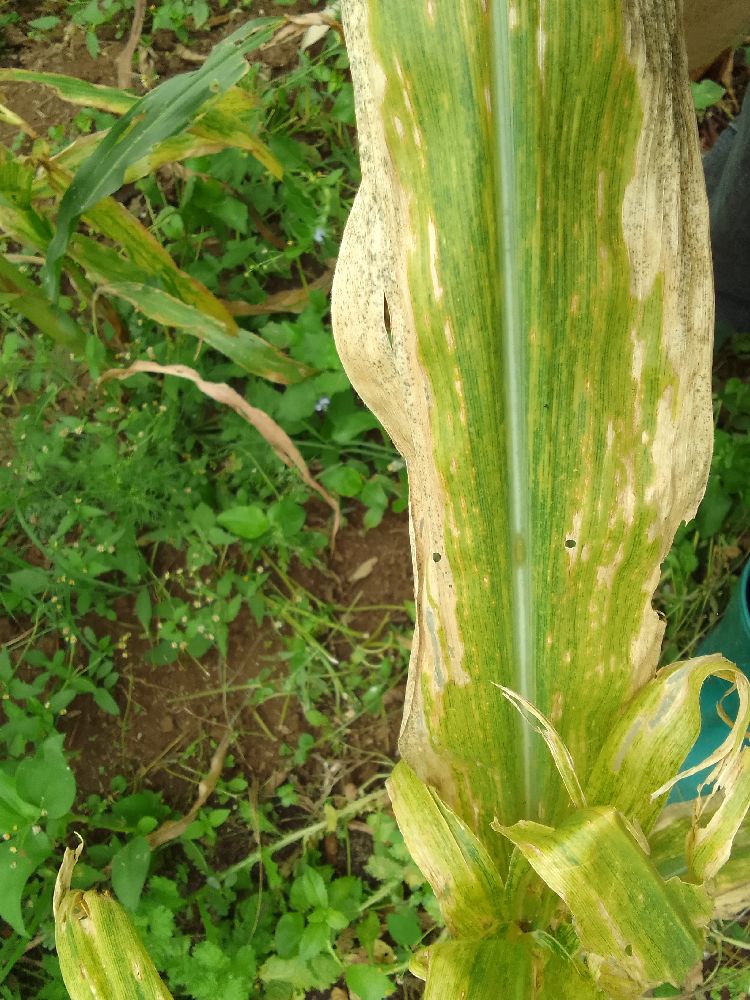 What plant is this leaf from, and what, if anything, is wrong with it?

maize, maize lethal necrosis
